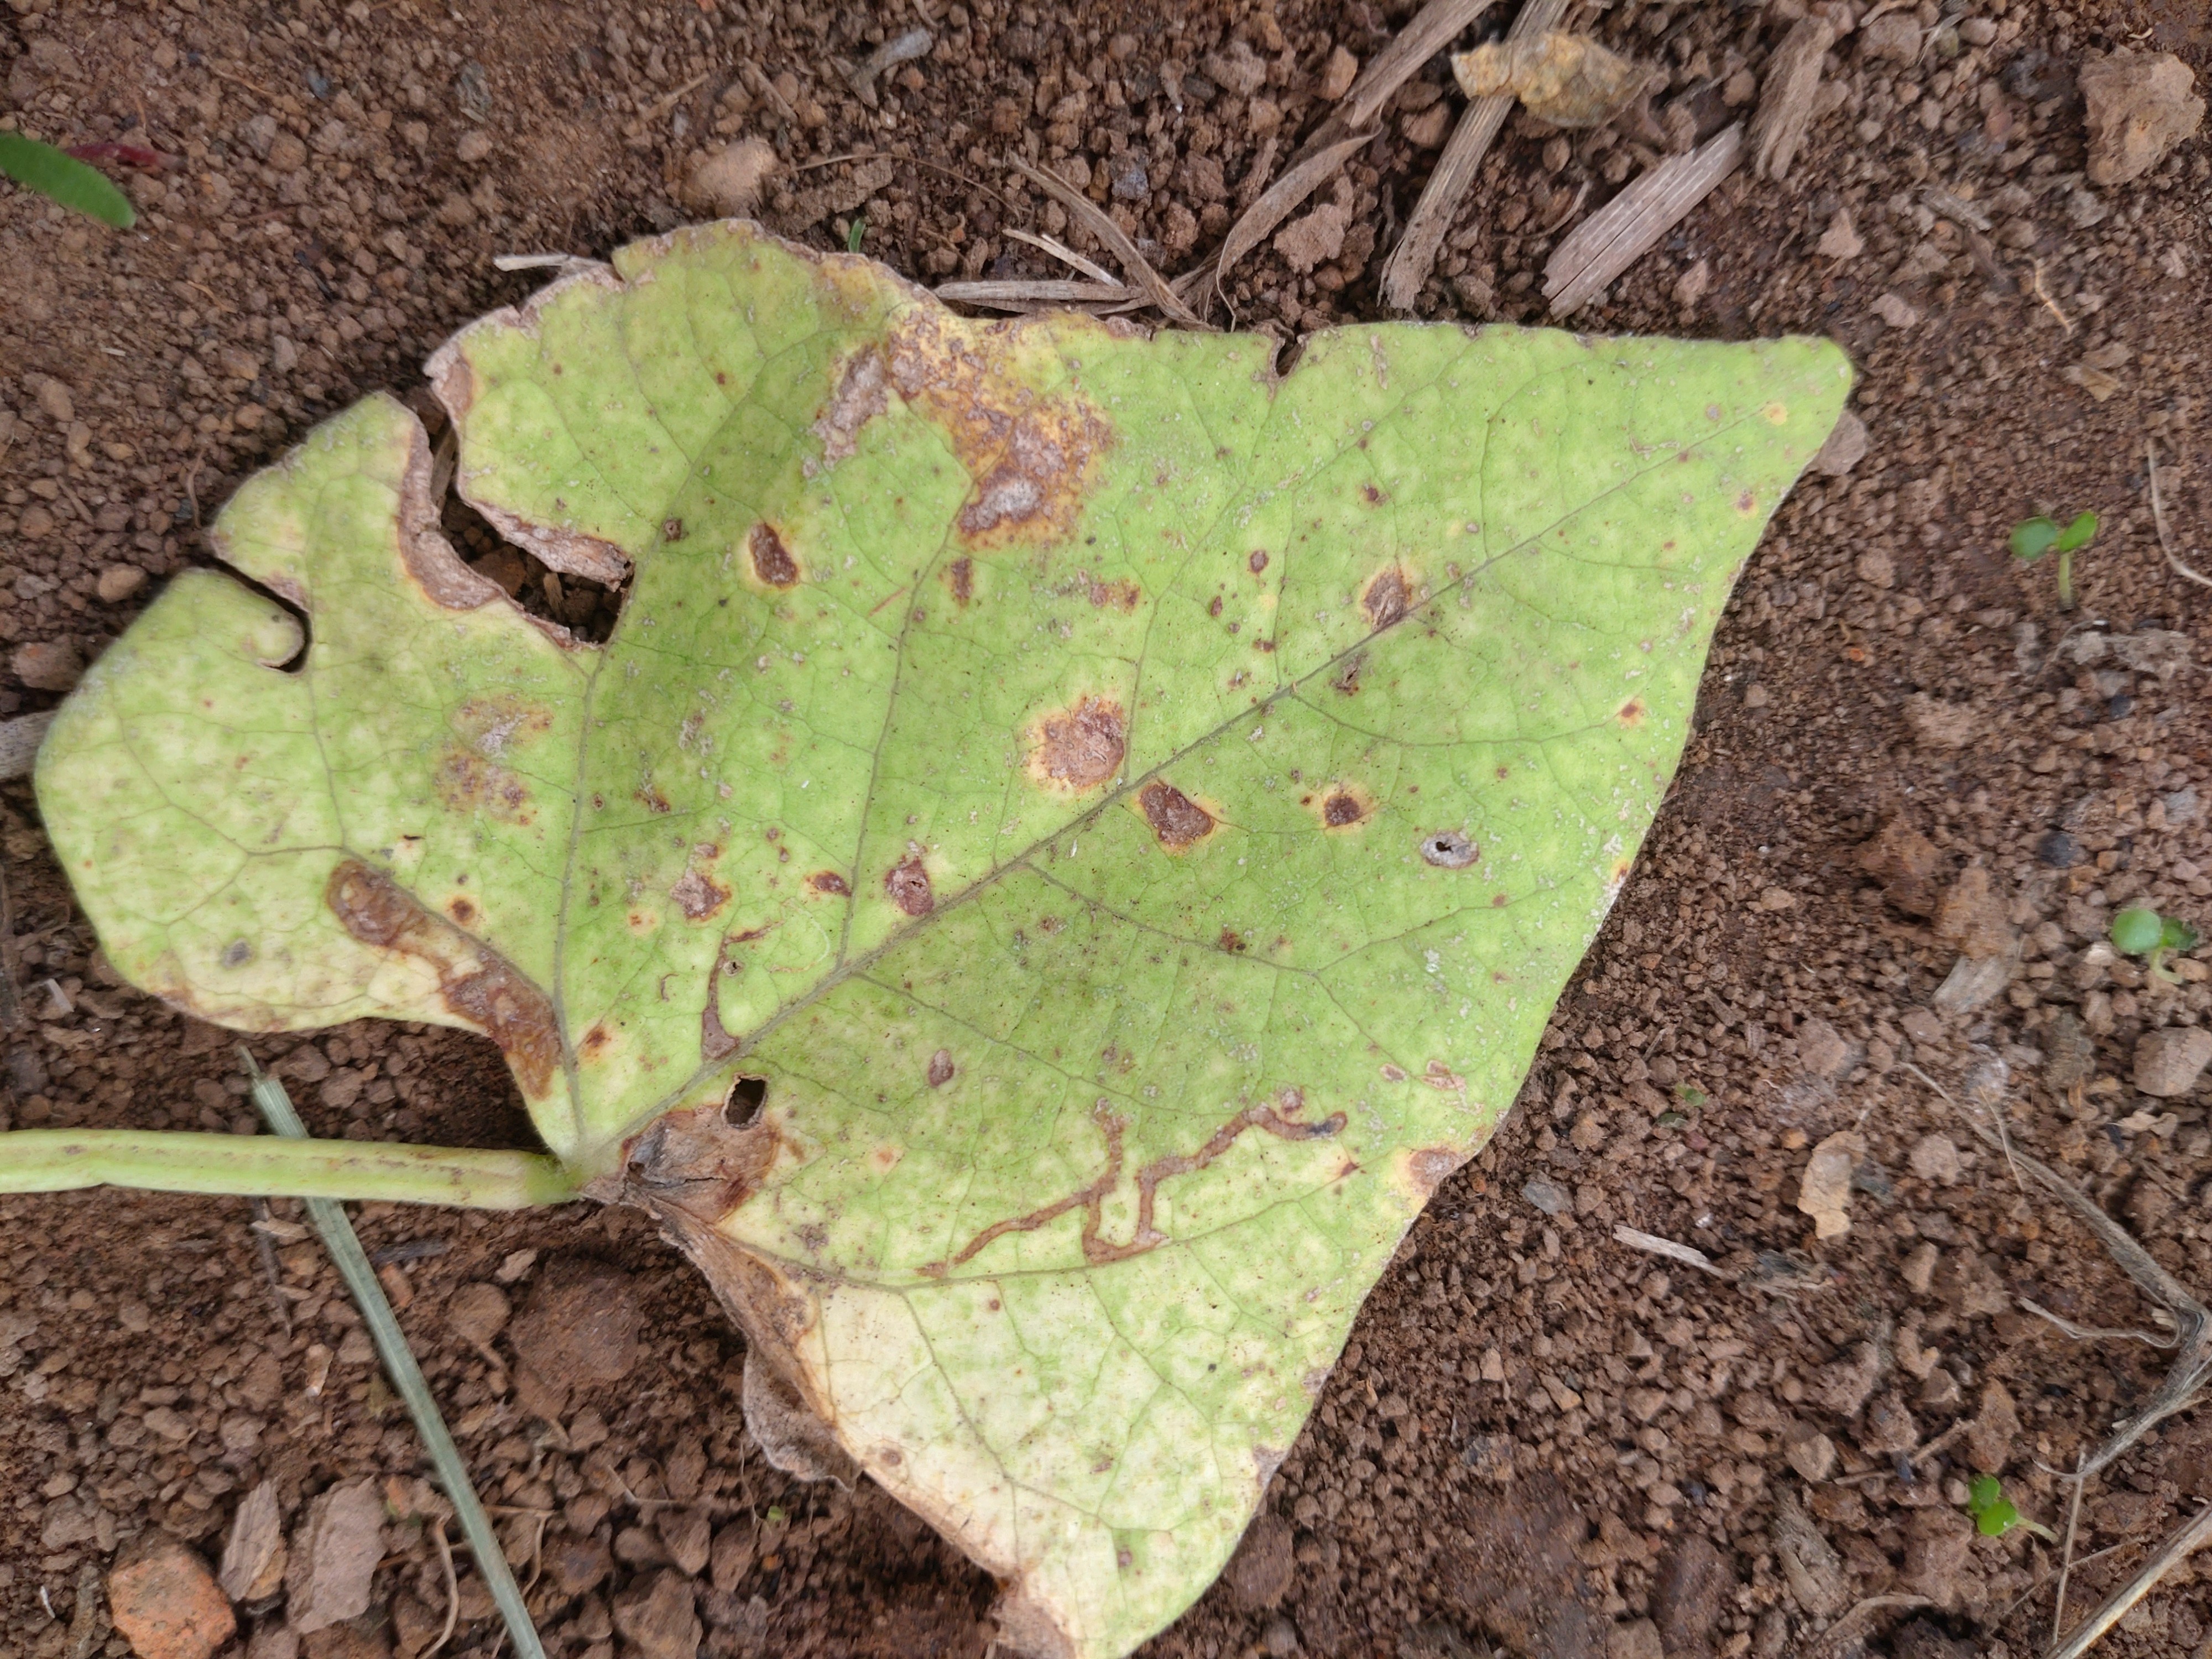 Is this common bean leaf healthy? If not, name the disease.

rust
